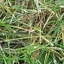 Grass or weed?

grass
